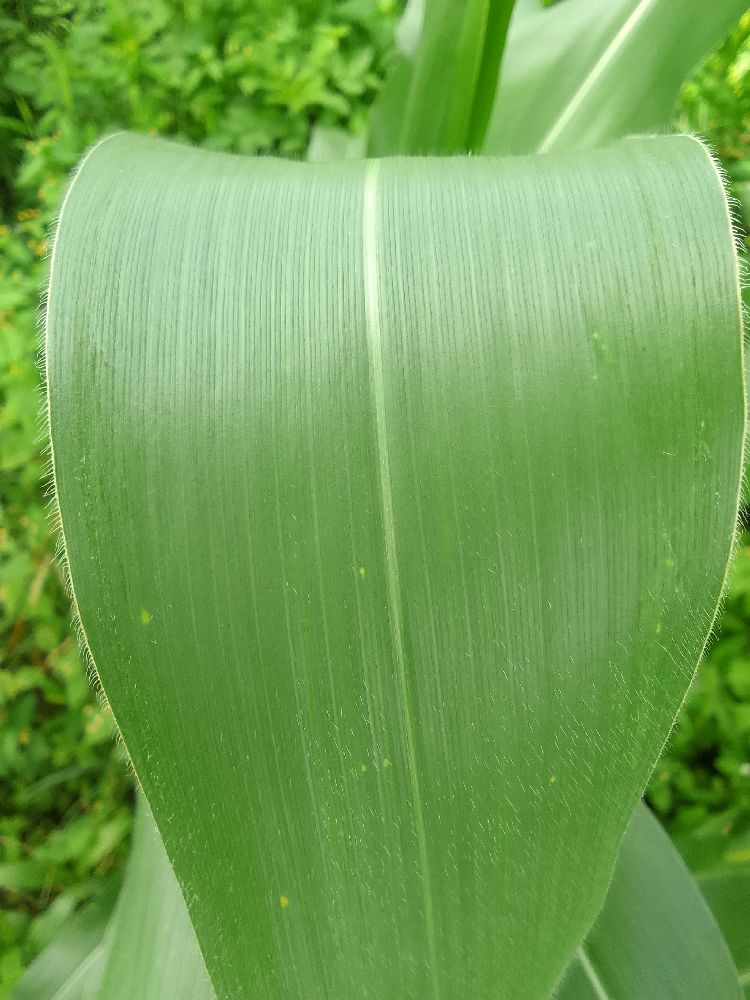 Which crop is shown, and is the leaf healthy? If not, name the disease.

maize, healthy
